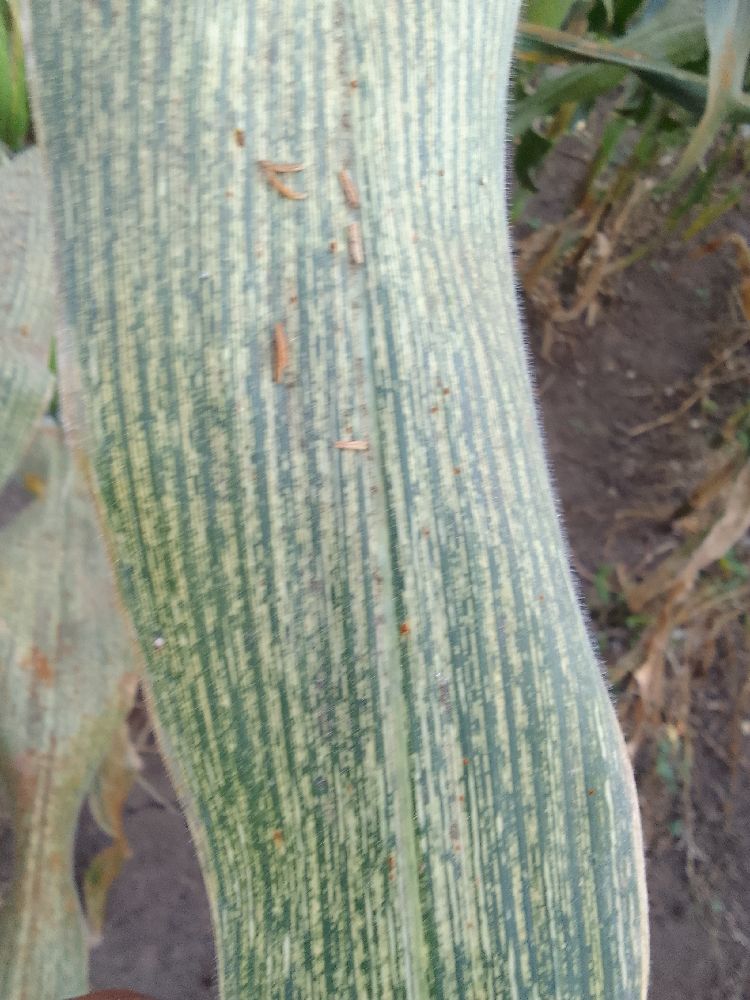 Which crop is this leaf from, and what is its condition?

maize, maize streak virus
